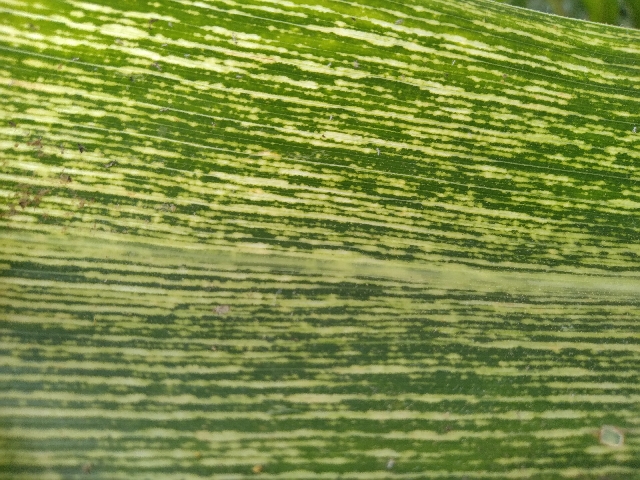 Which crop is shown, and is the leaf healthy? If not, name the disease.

maize, maize streak virus
